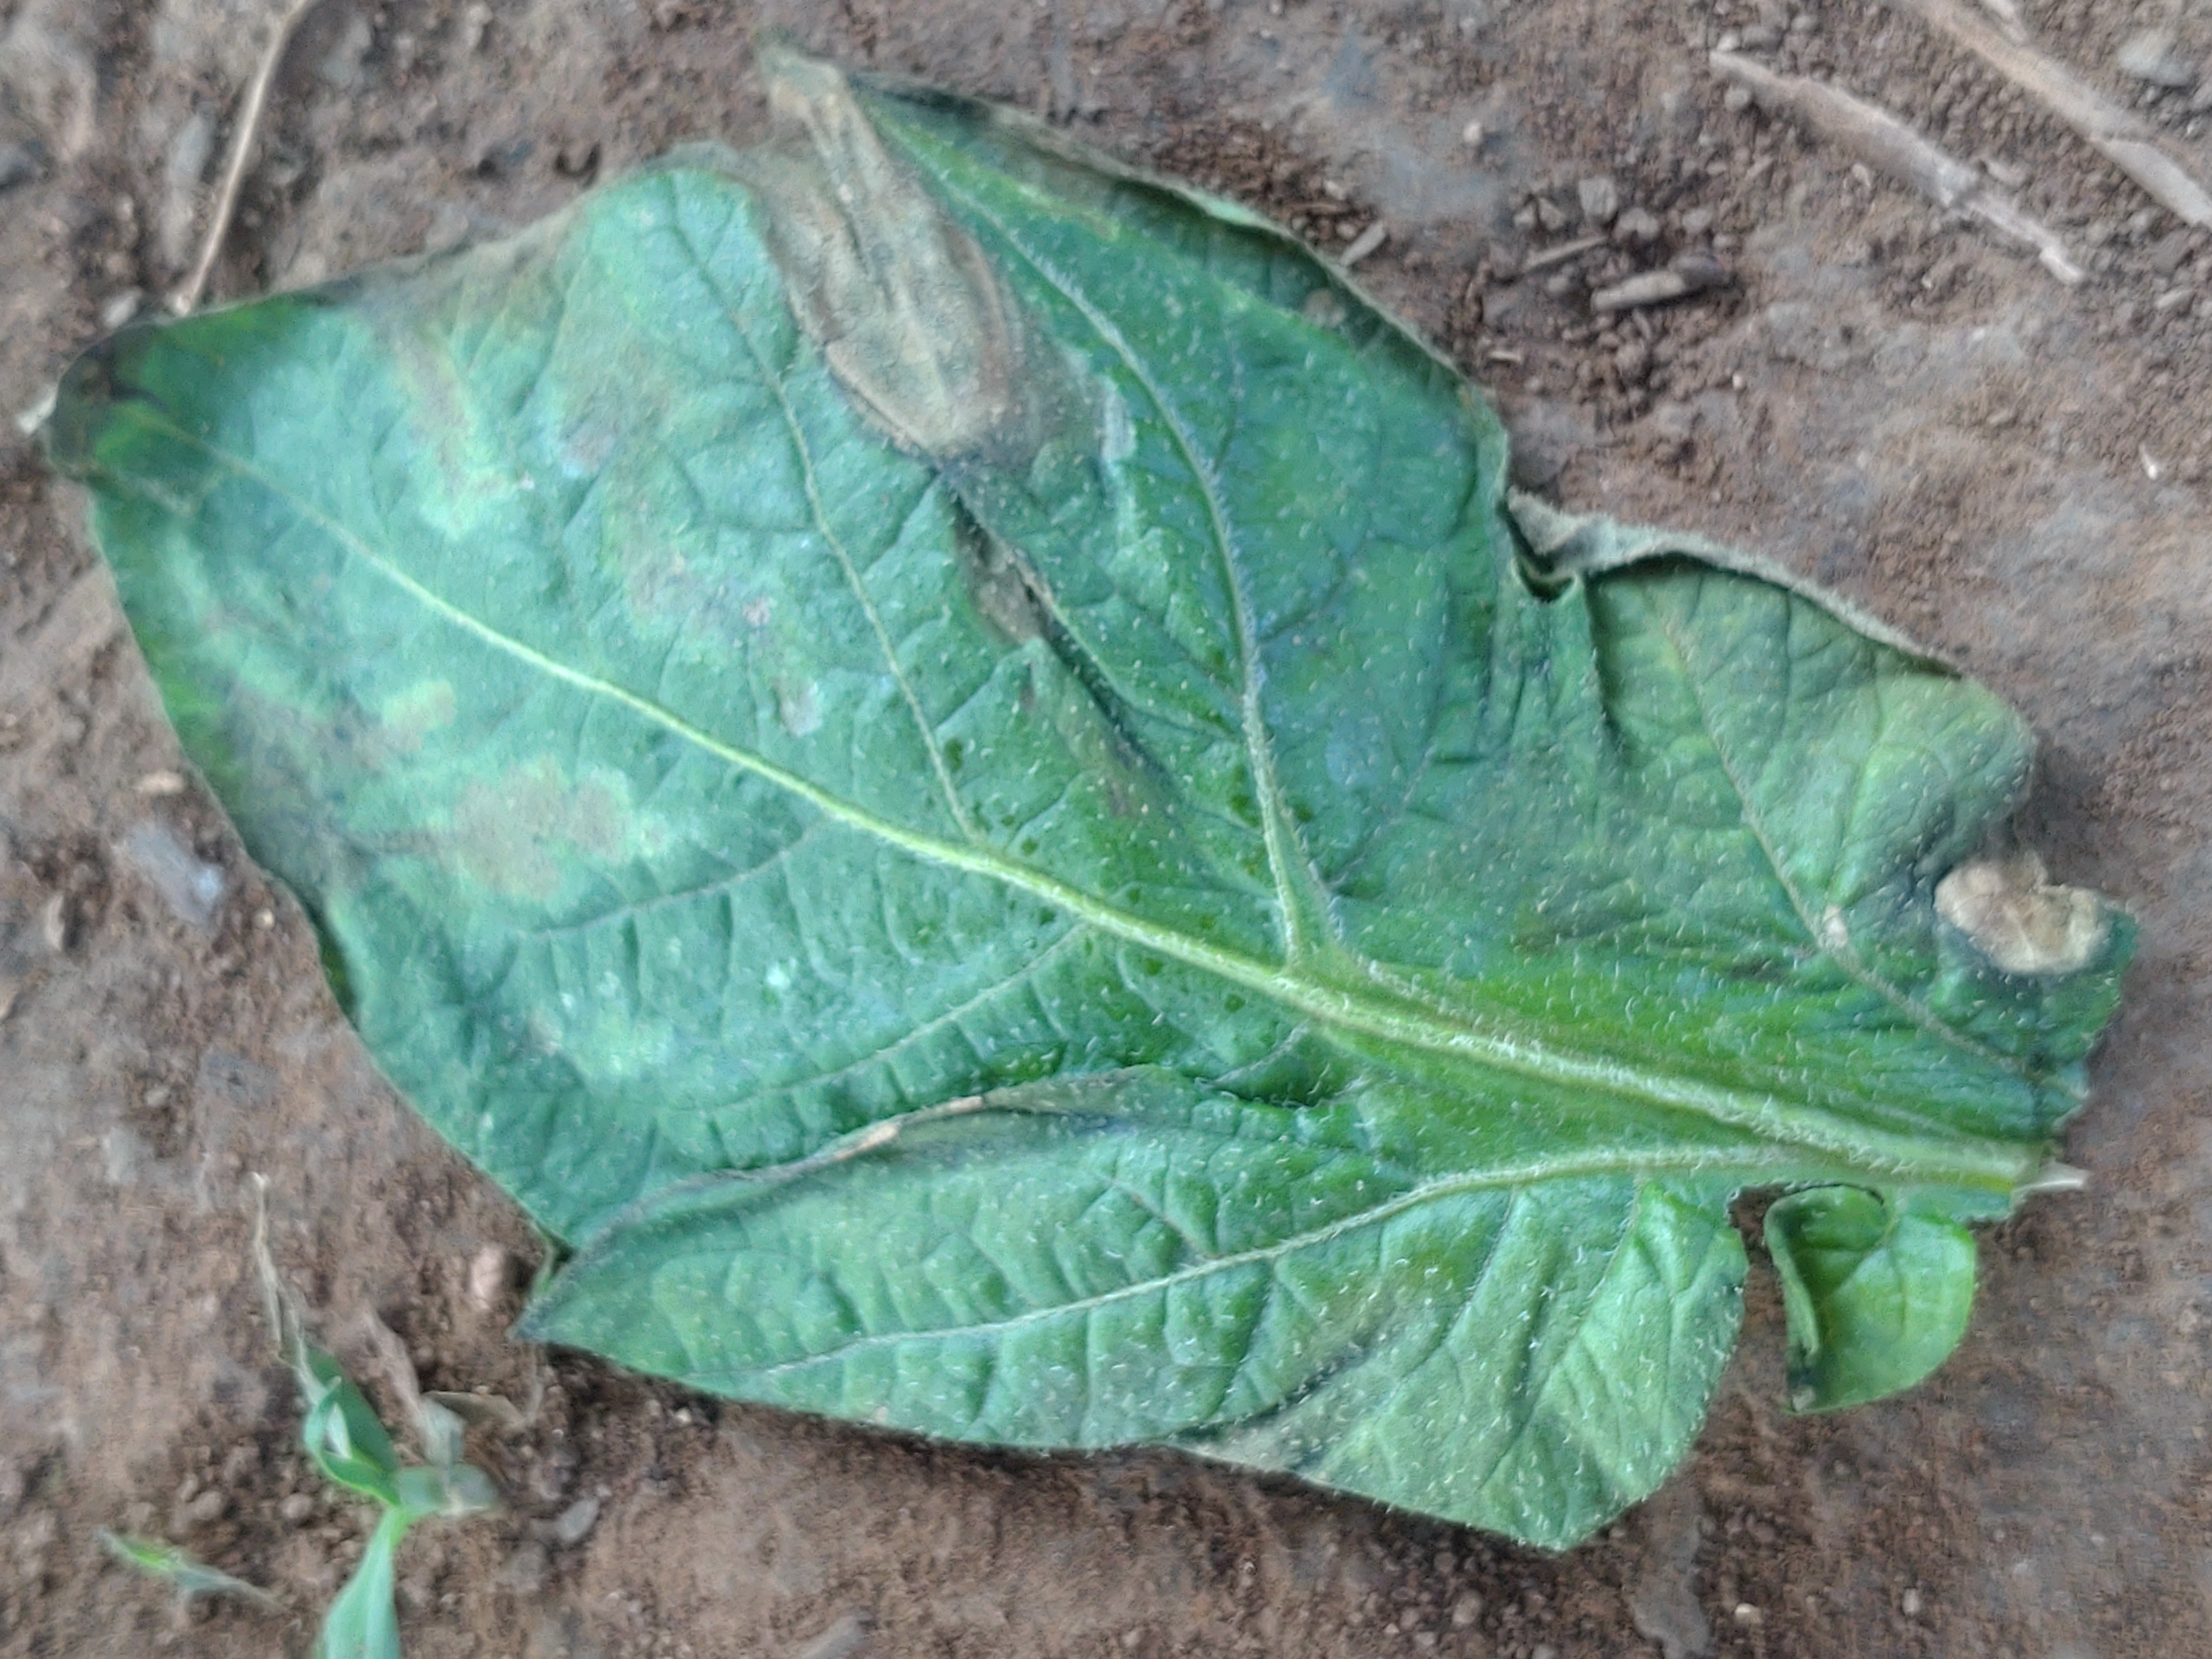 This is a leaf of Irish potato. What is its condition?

early blight
